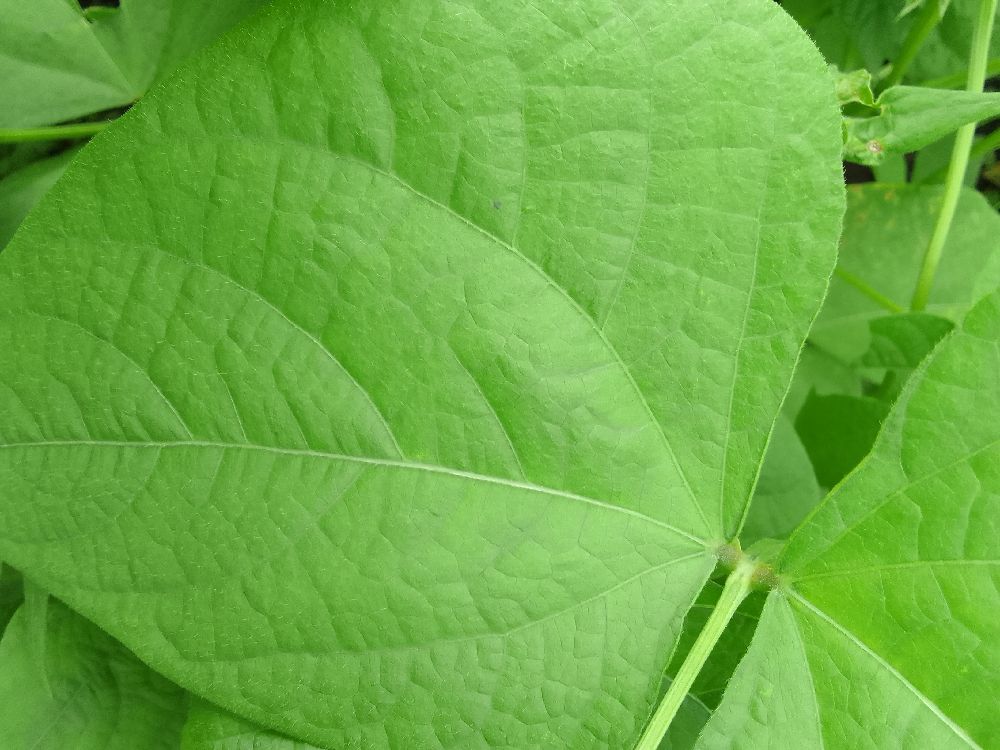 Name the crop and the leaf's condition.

common bean, healthy
